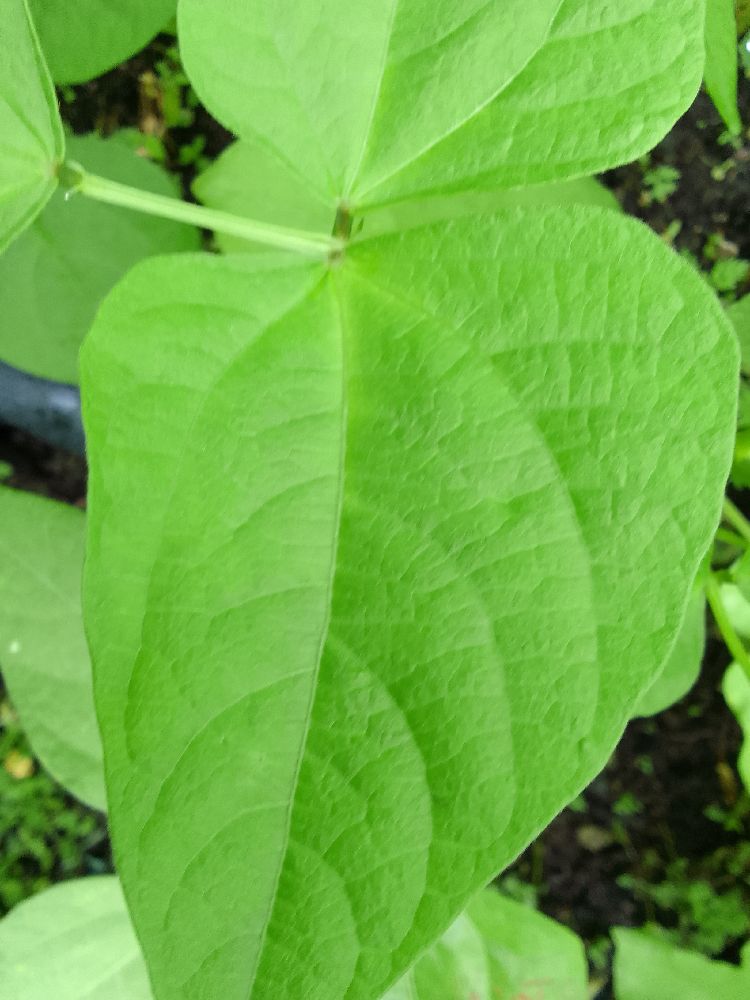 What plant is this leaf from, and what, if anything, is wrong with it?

common bean, healthy
